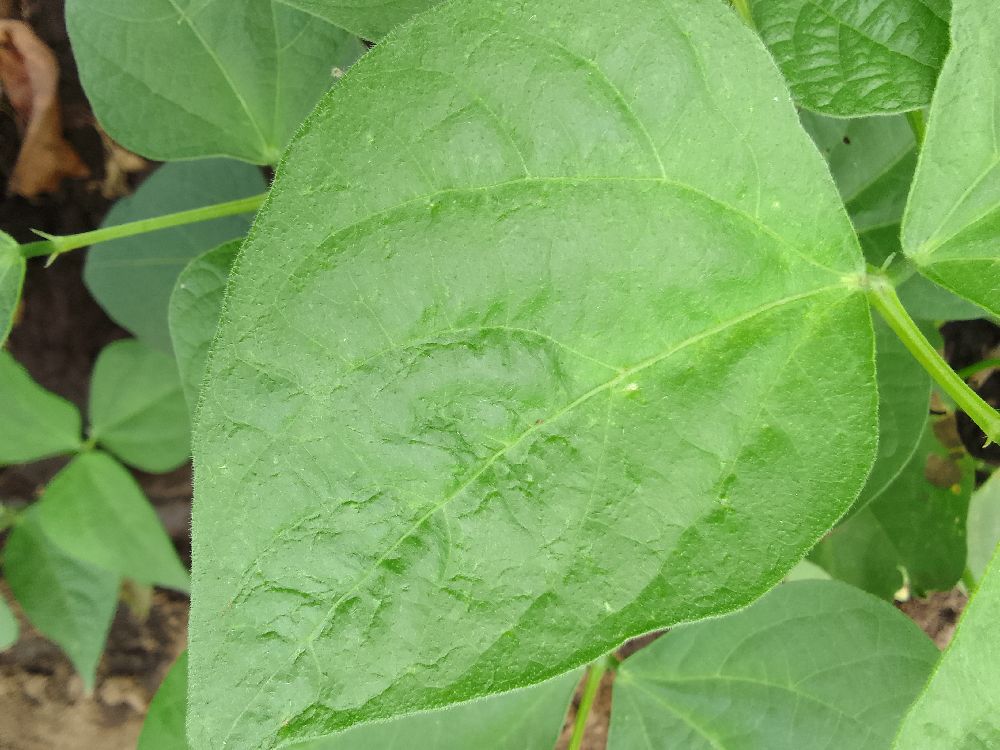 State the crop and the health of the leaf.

common bean, healthy
